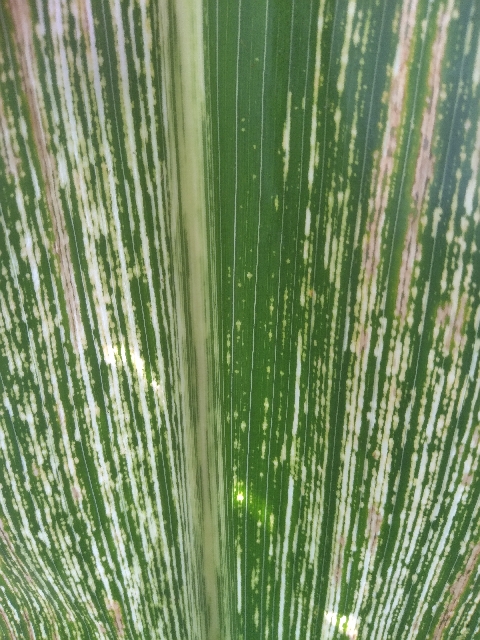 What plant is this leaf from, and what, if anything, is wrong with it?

maize, maize streak virus
